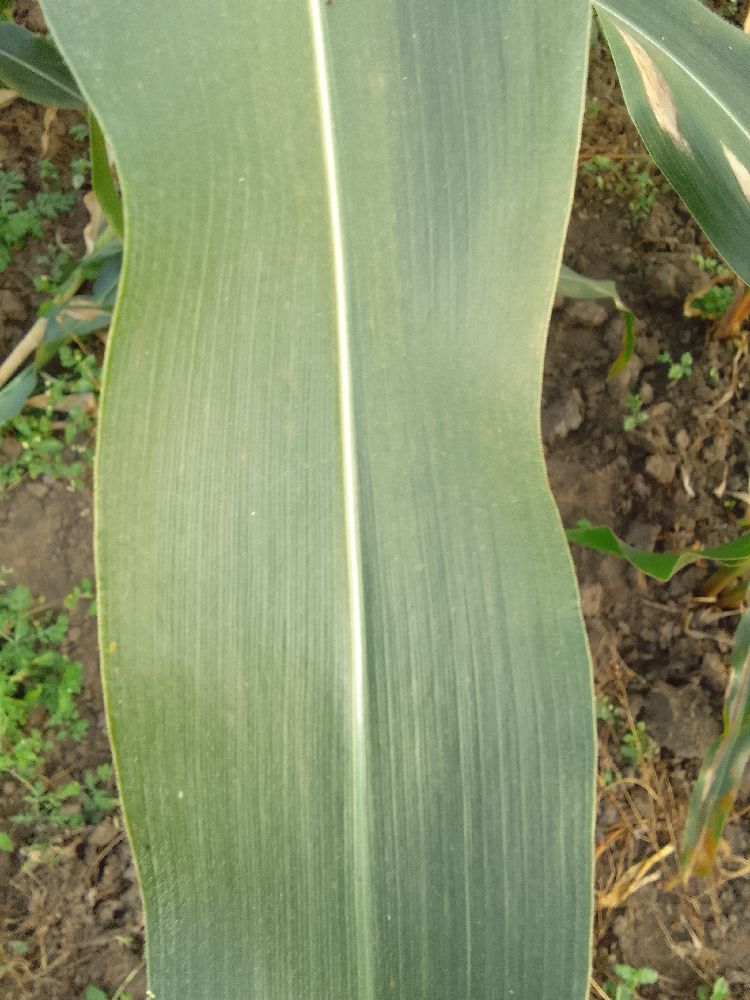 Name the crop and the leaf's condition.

maize, healthy
